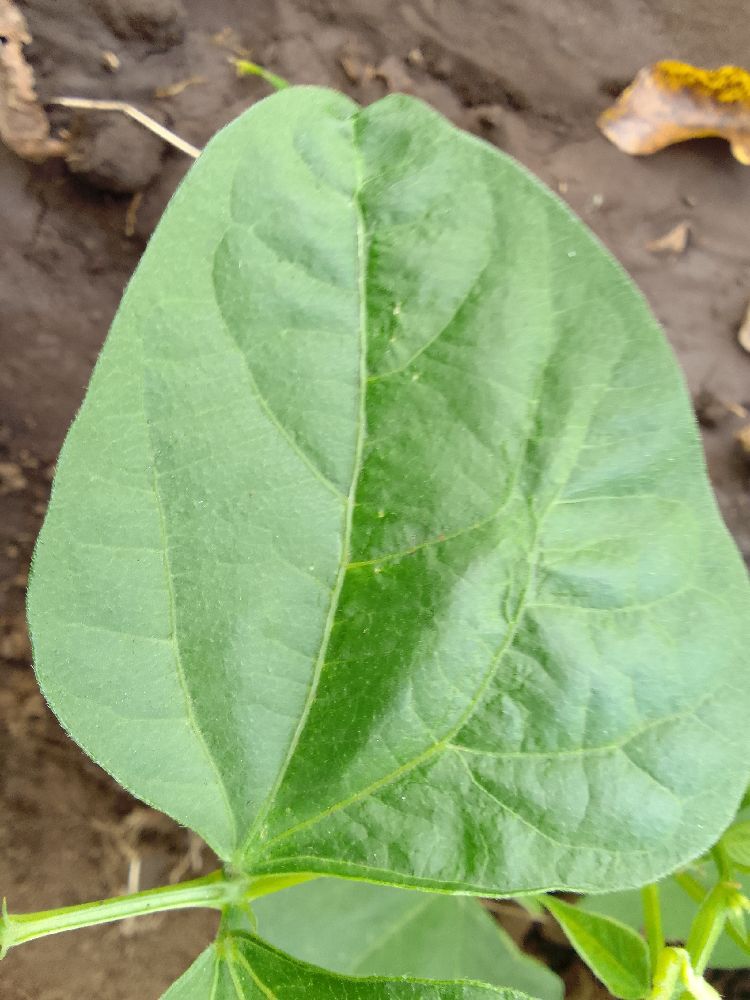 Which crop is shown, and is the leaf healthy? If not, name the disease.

common bean, healthy
